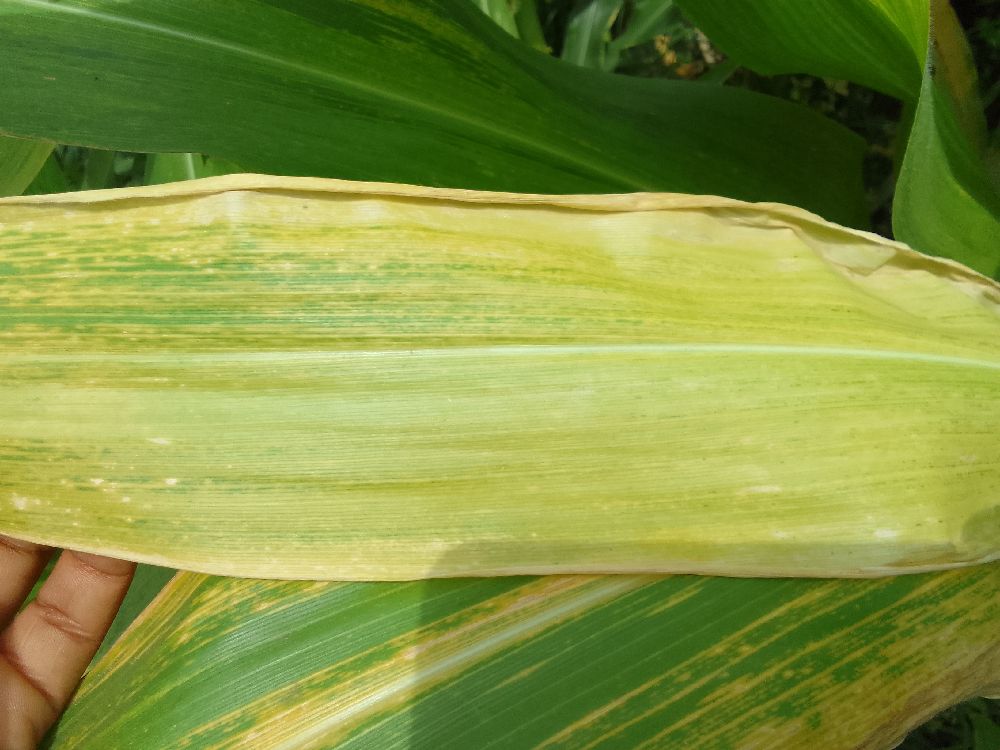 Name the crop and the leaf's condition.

maize, maize lethal necrosis
